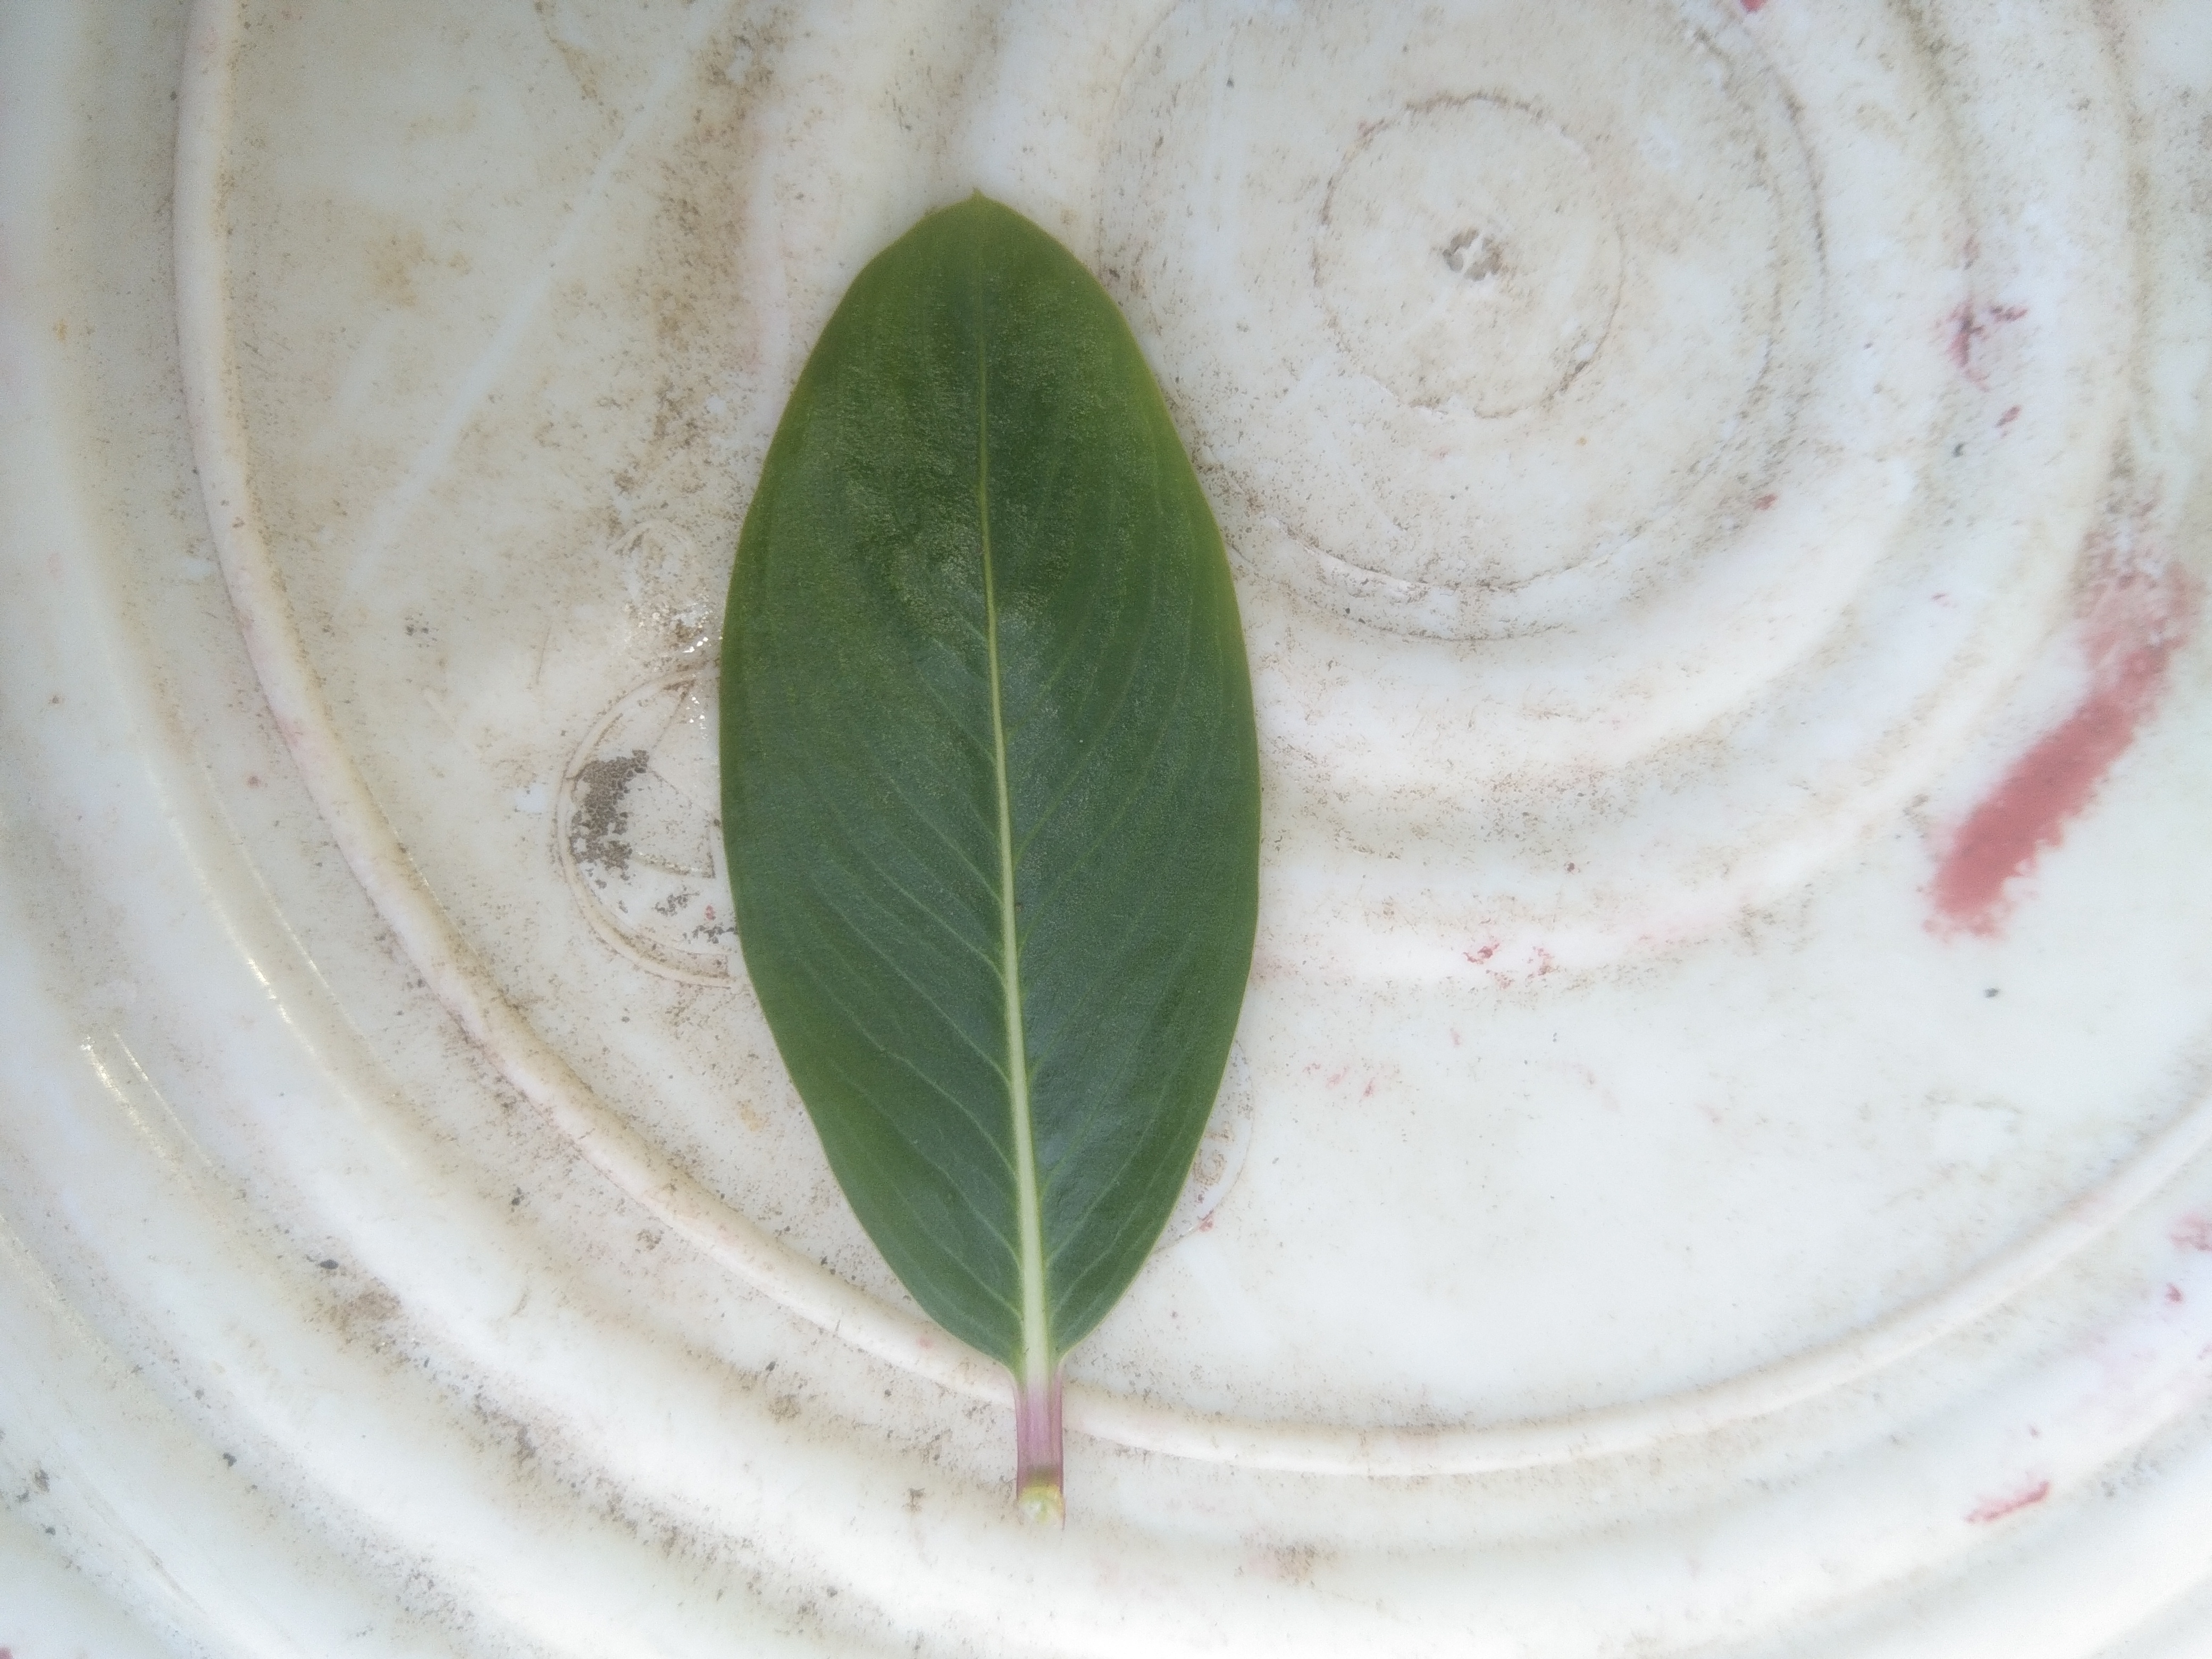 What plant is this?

rose periwinkle
